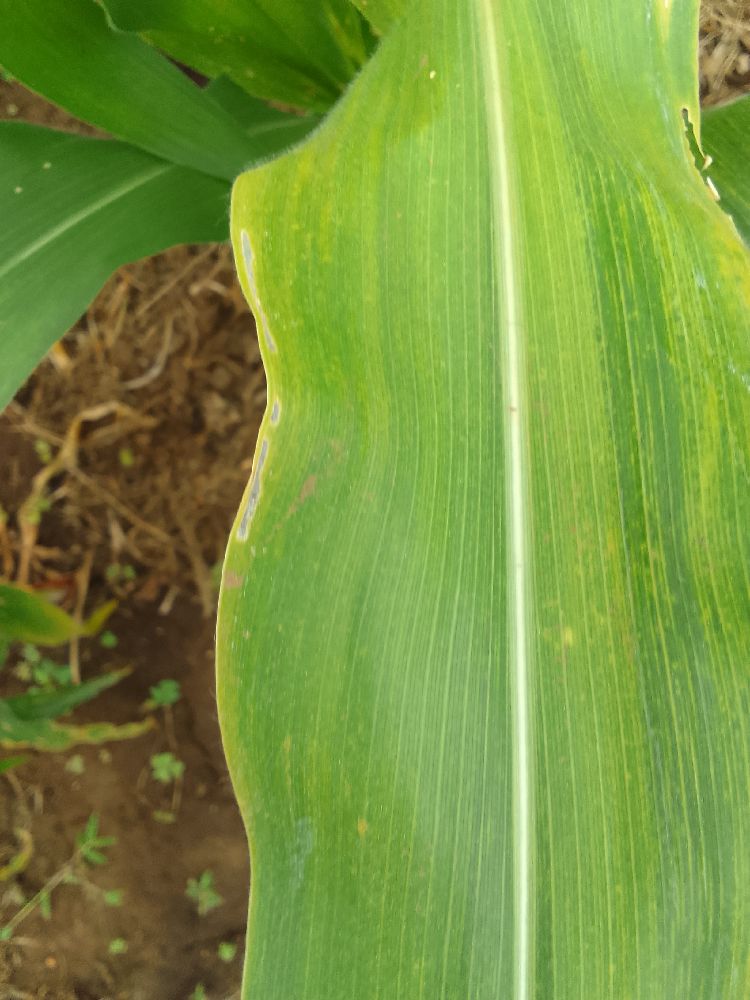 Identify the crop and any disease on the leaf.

maize, maize lethal necrosis
